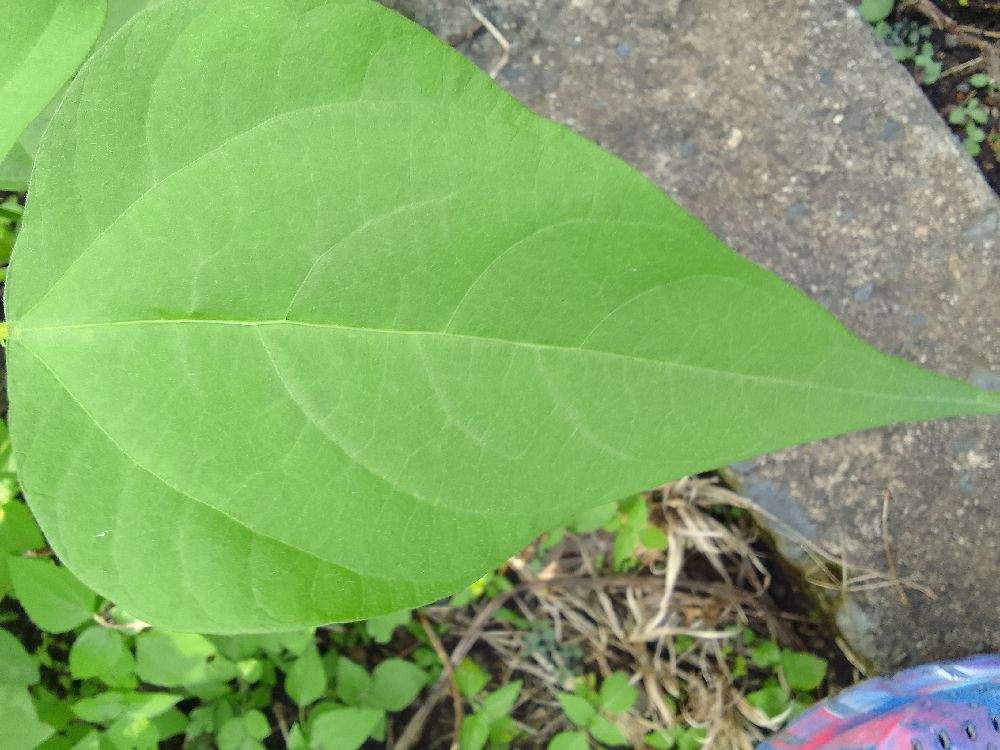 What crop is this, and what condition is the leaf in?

common bean, healthy
